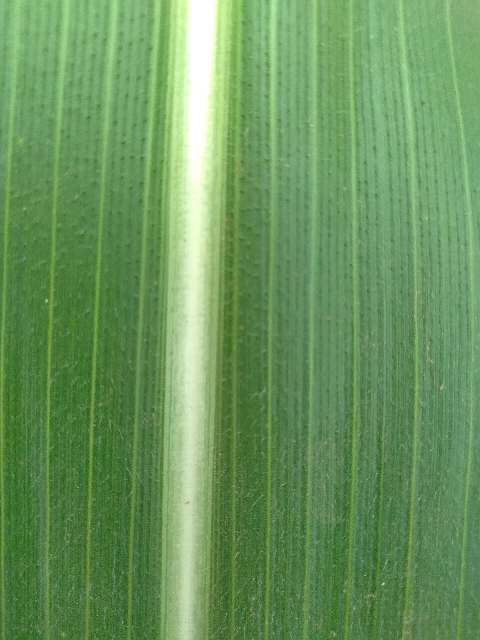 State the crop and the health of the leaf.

maize, healthy
